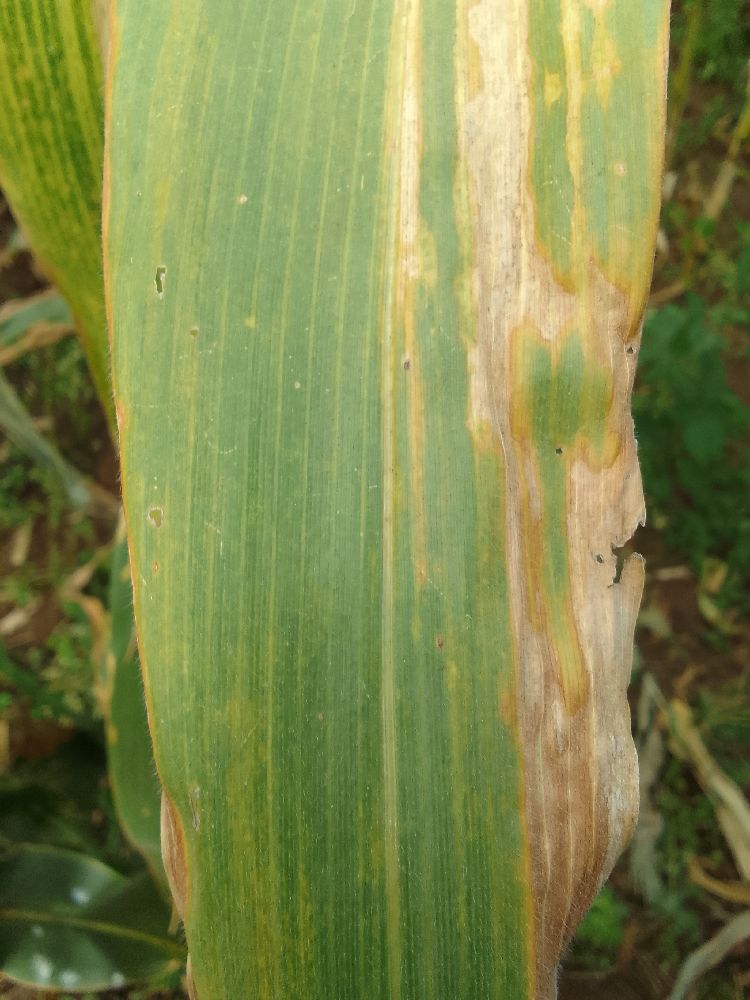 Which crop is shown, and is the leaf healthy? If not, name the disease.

maize, maize lethal necrosis
